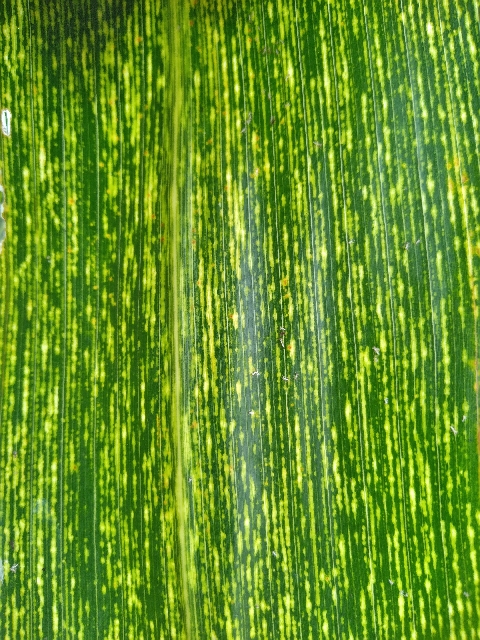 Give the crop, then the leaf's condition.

maize, maize streak virus
